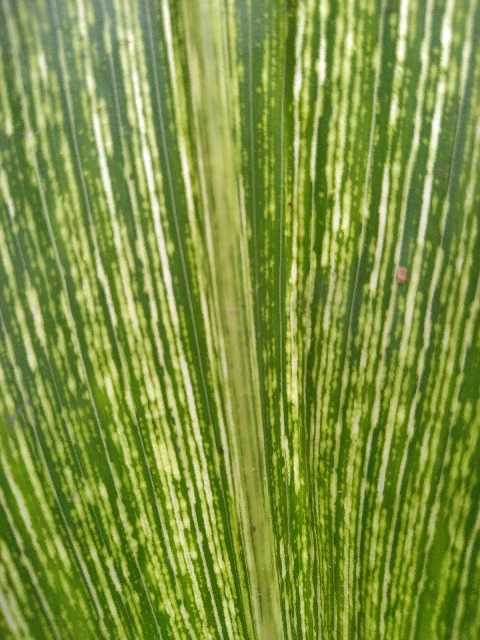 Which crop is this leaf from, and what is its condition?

maize, maize streak virus
